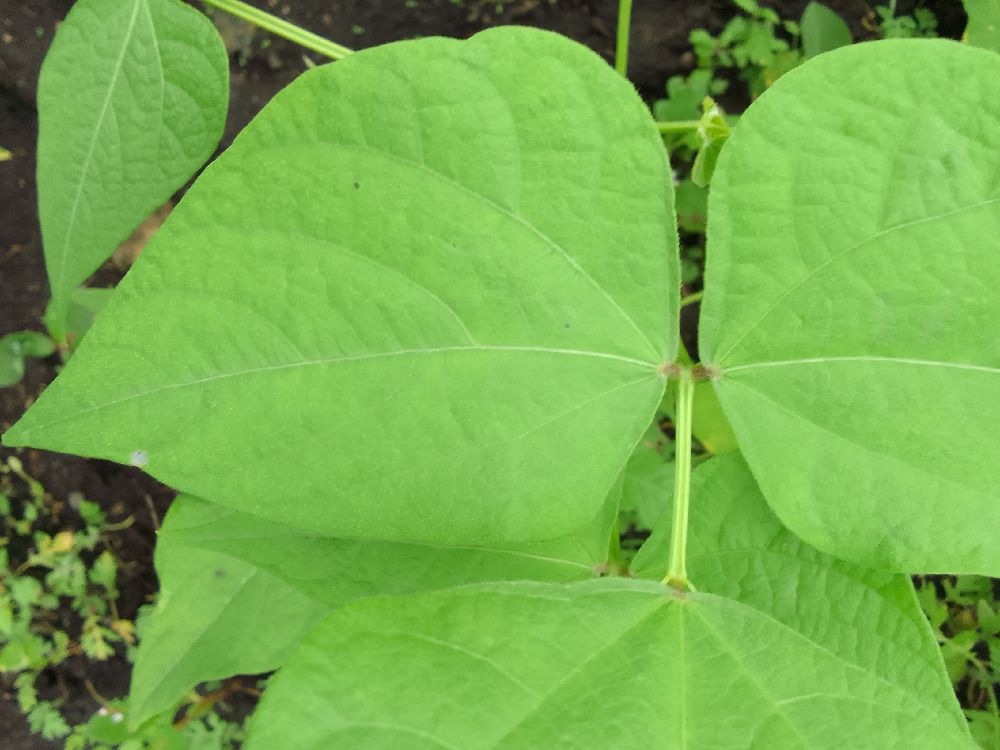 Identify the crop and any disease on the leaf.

common bean, healthy
